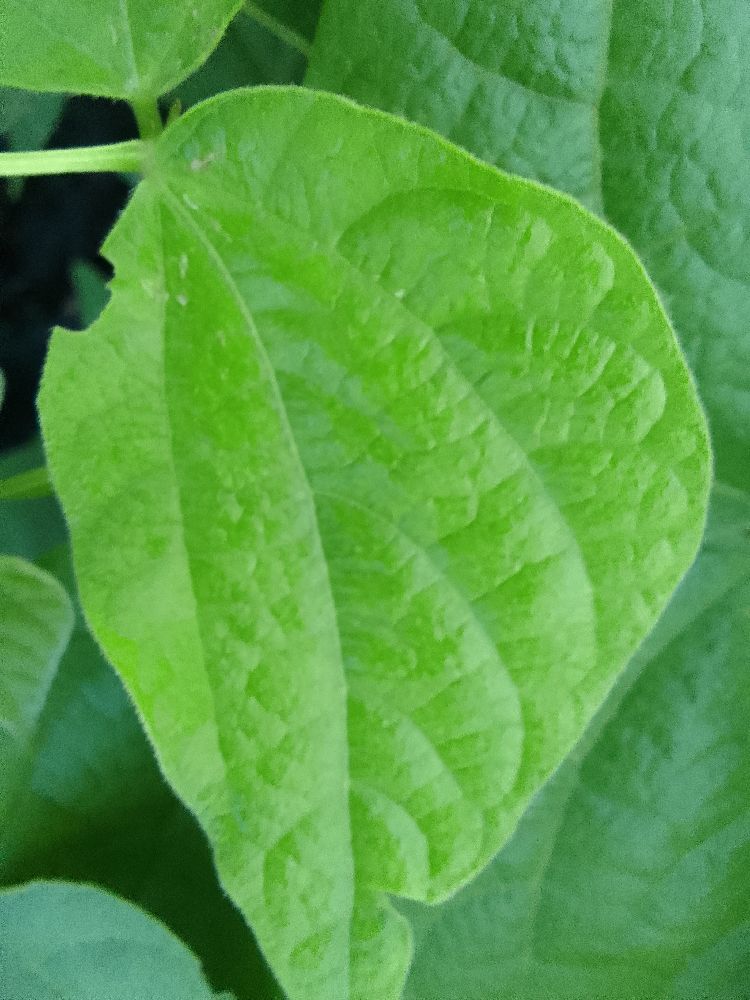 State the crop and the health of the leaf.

common bean, healthy
